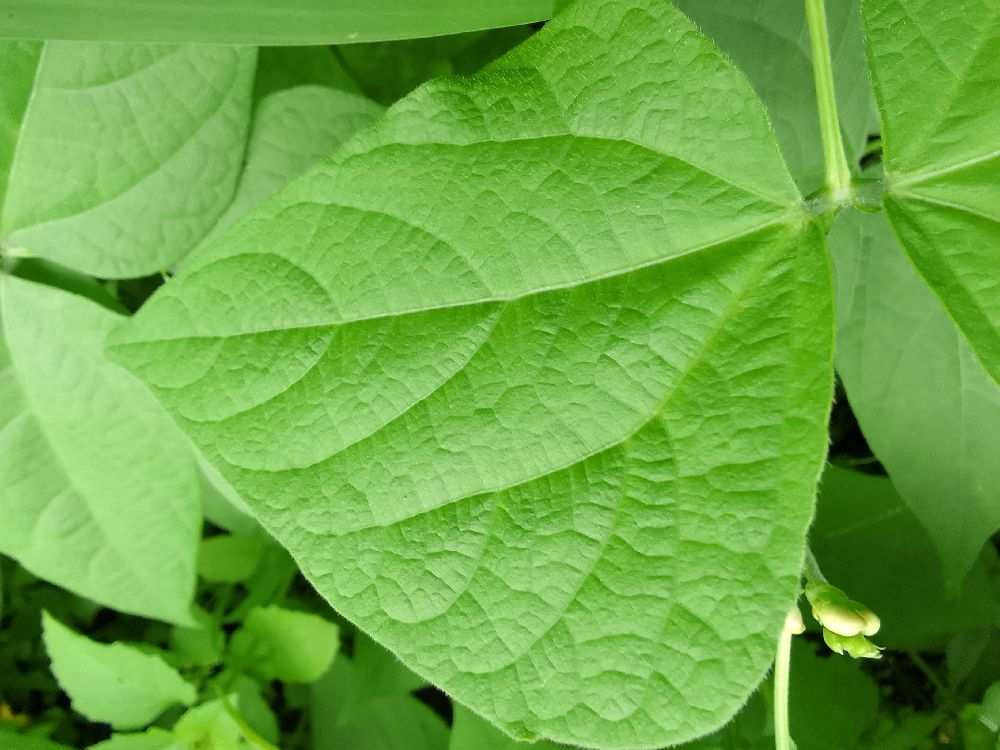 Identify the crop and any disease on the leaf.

common bean, healthy
